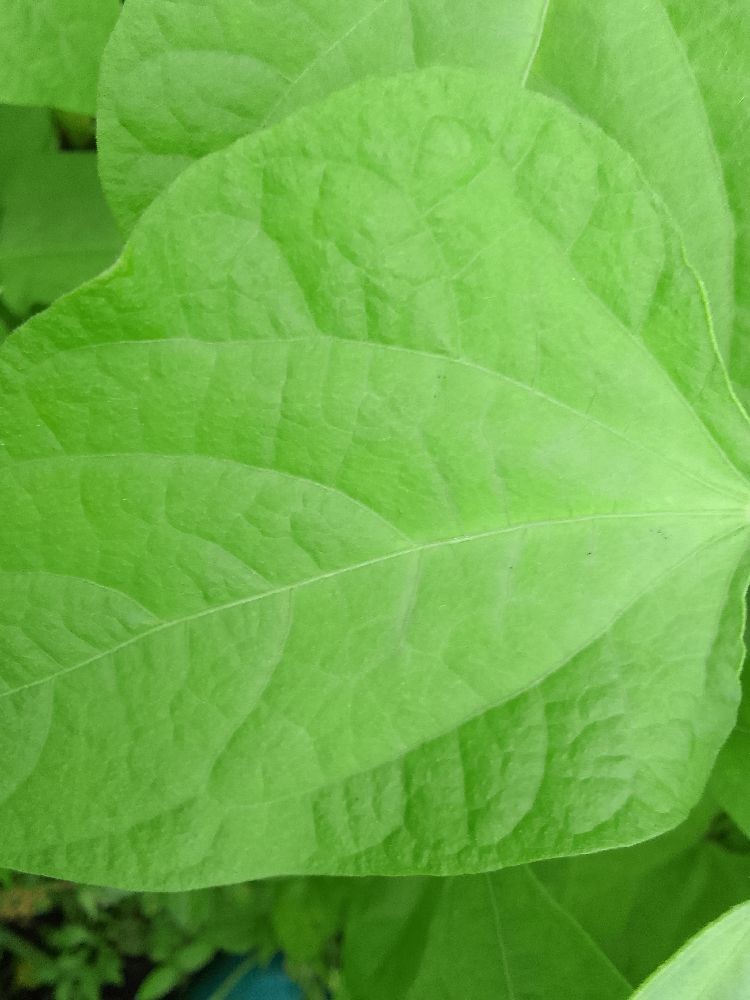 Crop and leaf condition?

common bean, healthy
